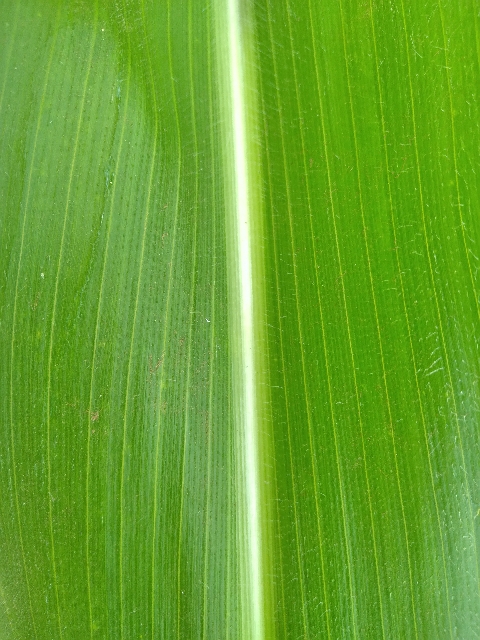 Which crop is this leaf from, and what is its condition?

maize, healthy
